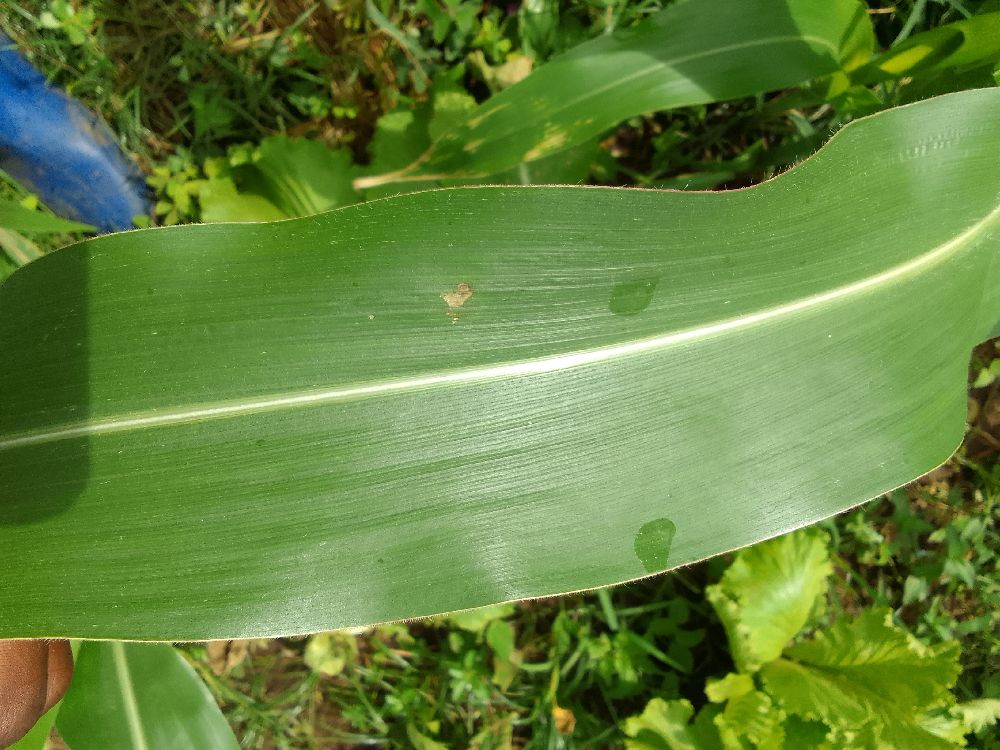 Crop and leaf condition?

maize, healthy
